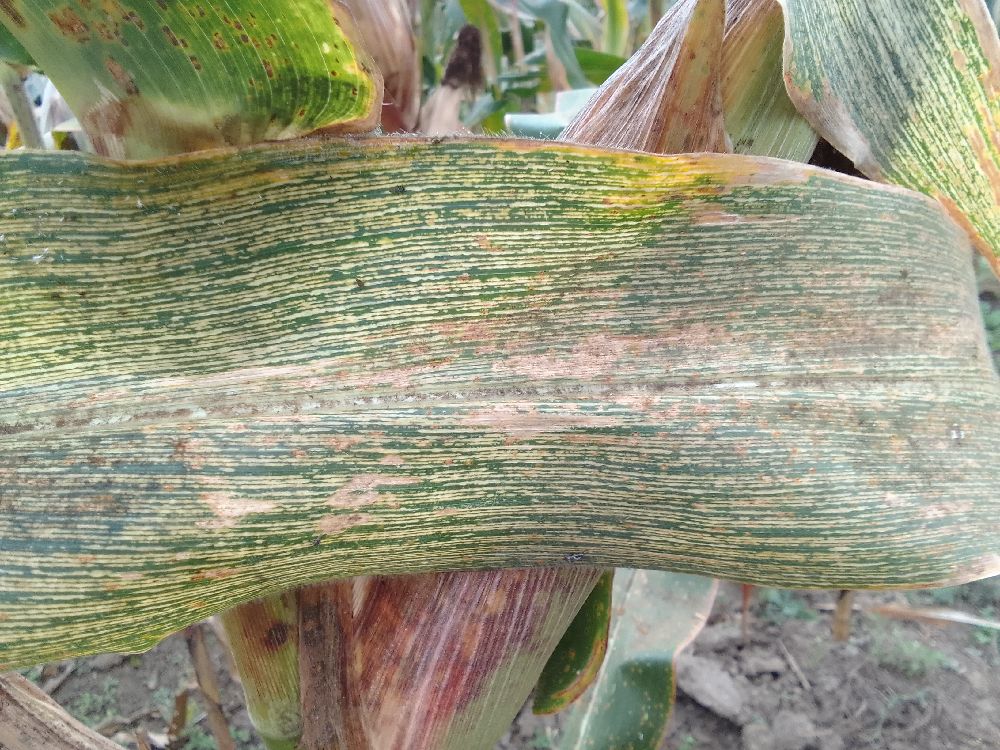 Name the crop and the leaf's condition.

maize, maize streak virus
